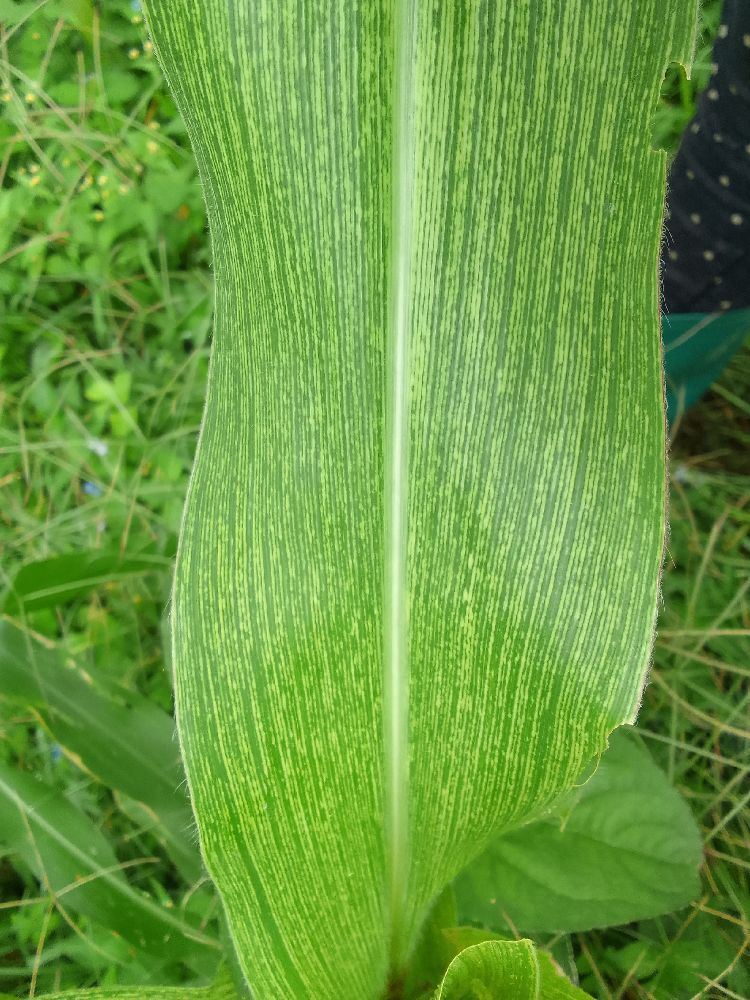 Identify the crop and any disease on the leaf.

maize, maize streak virus
